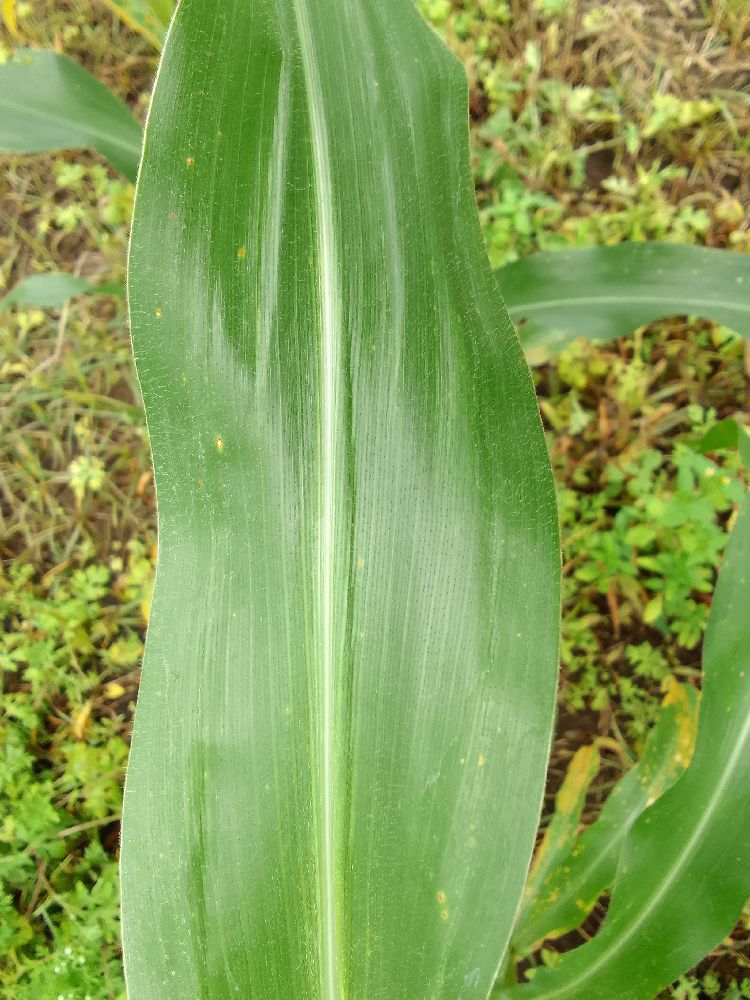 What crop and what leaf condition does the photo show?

maize, healthy
